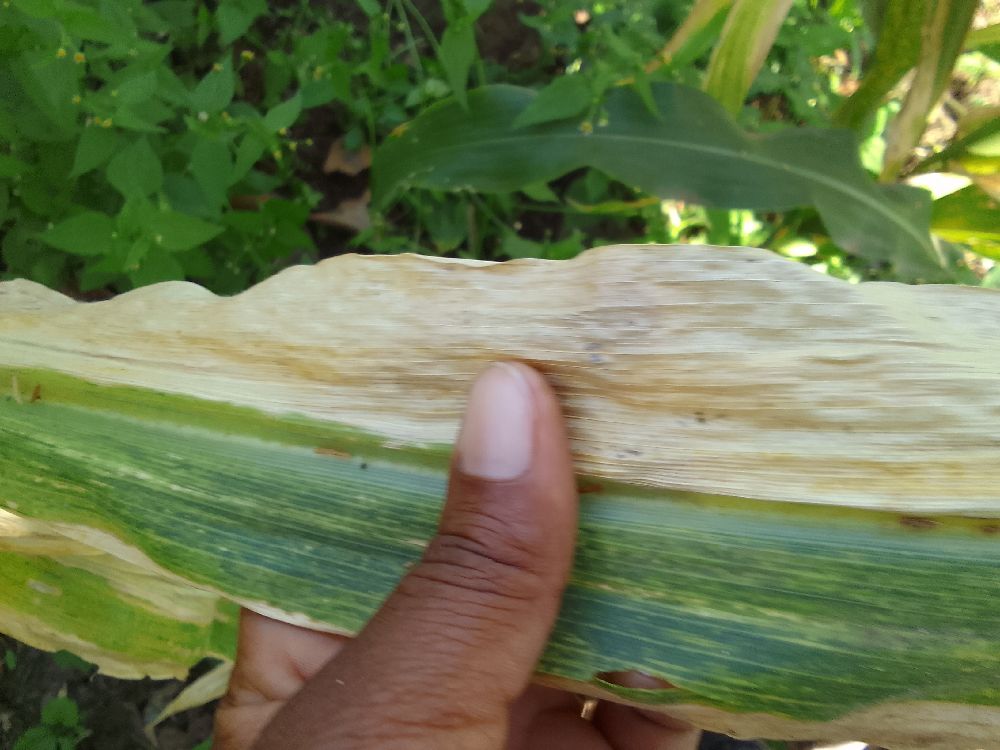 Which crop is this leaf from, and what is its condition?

maize, maize lethal necrosis
